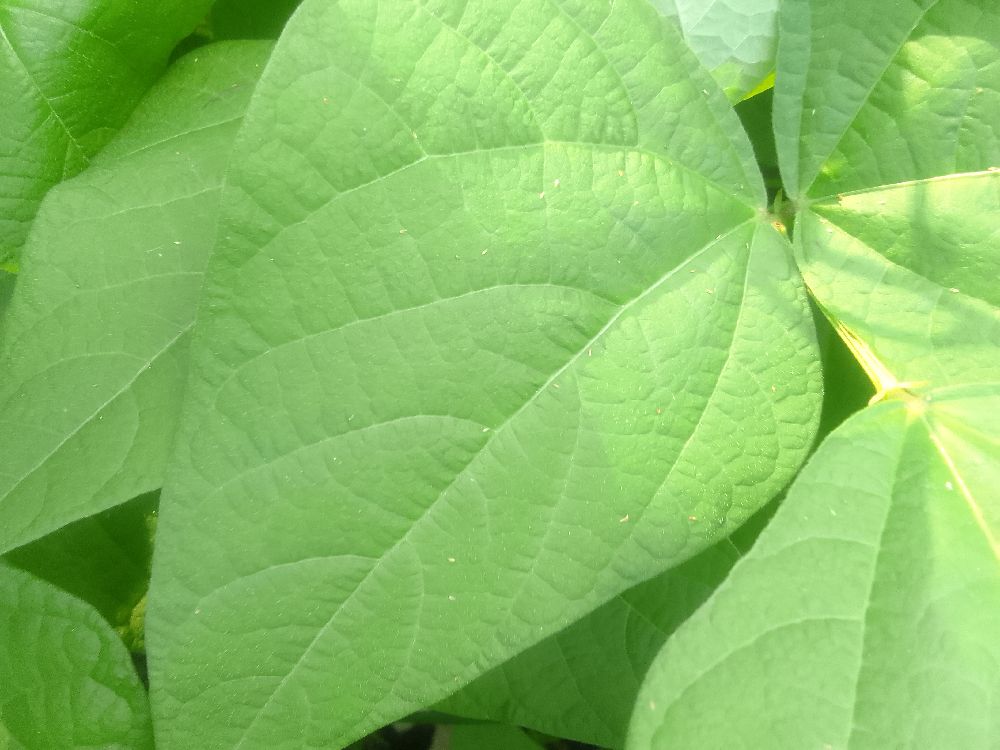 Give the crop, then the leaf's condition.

common bean, healthy
